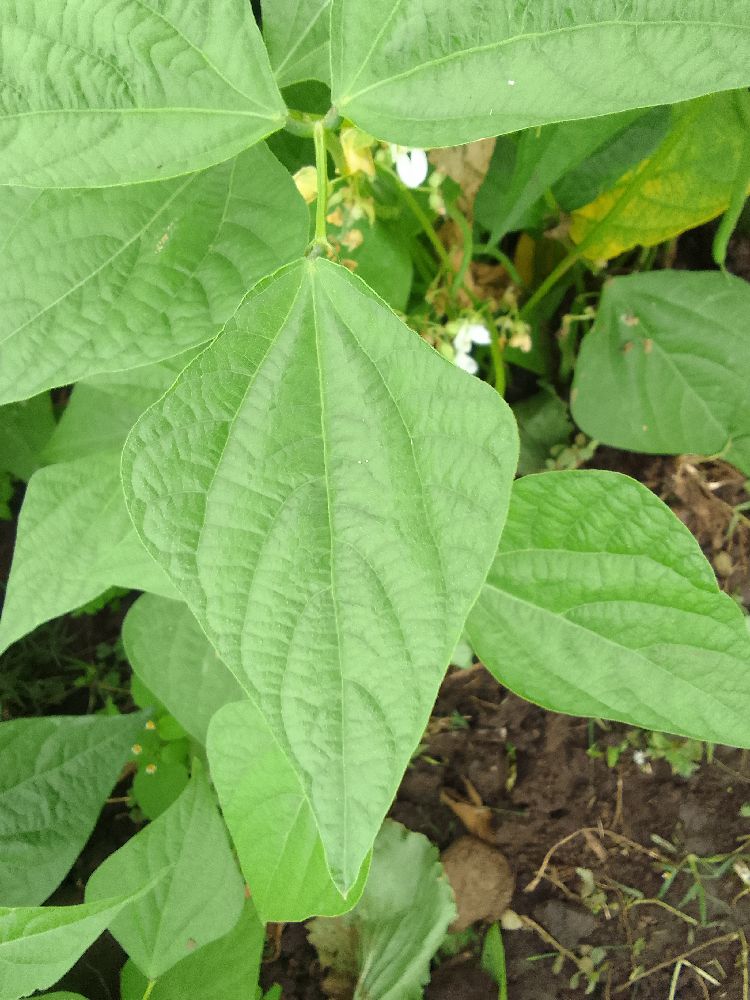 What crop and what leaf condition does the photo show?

common bean, healthy
